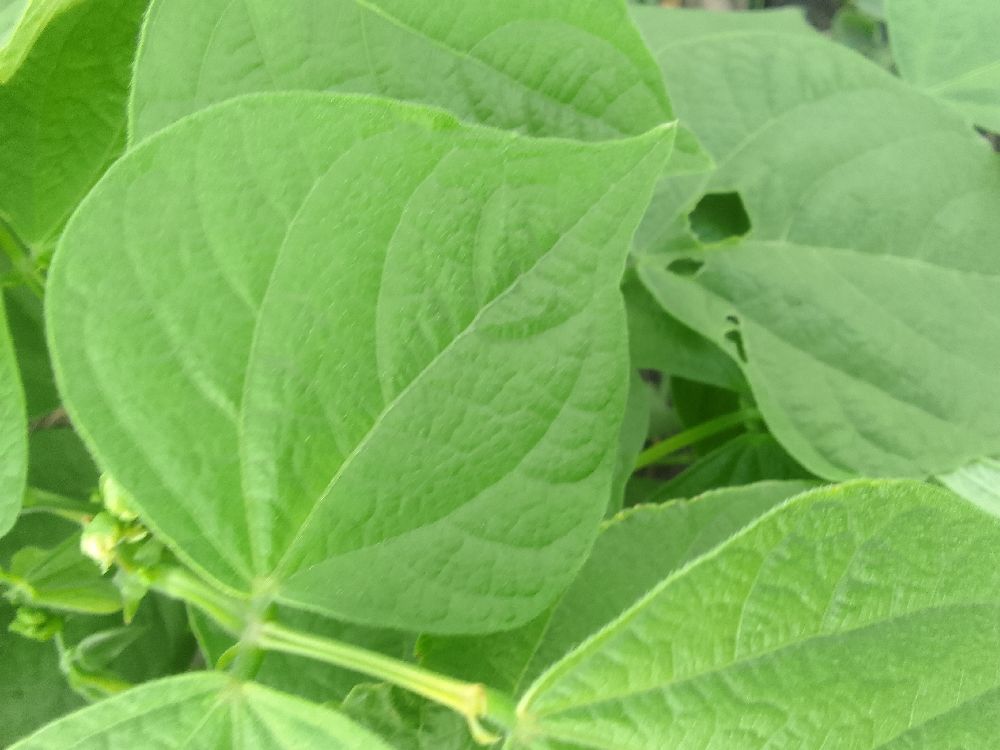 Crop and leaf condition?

common bean, healthy
